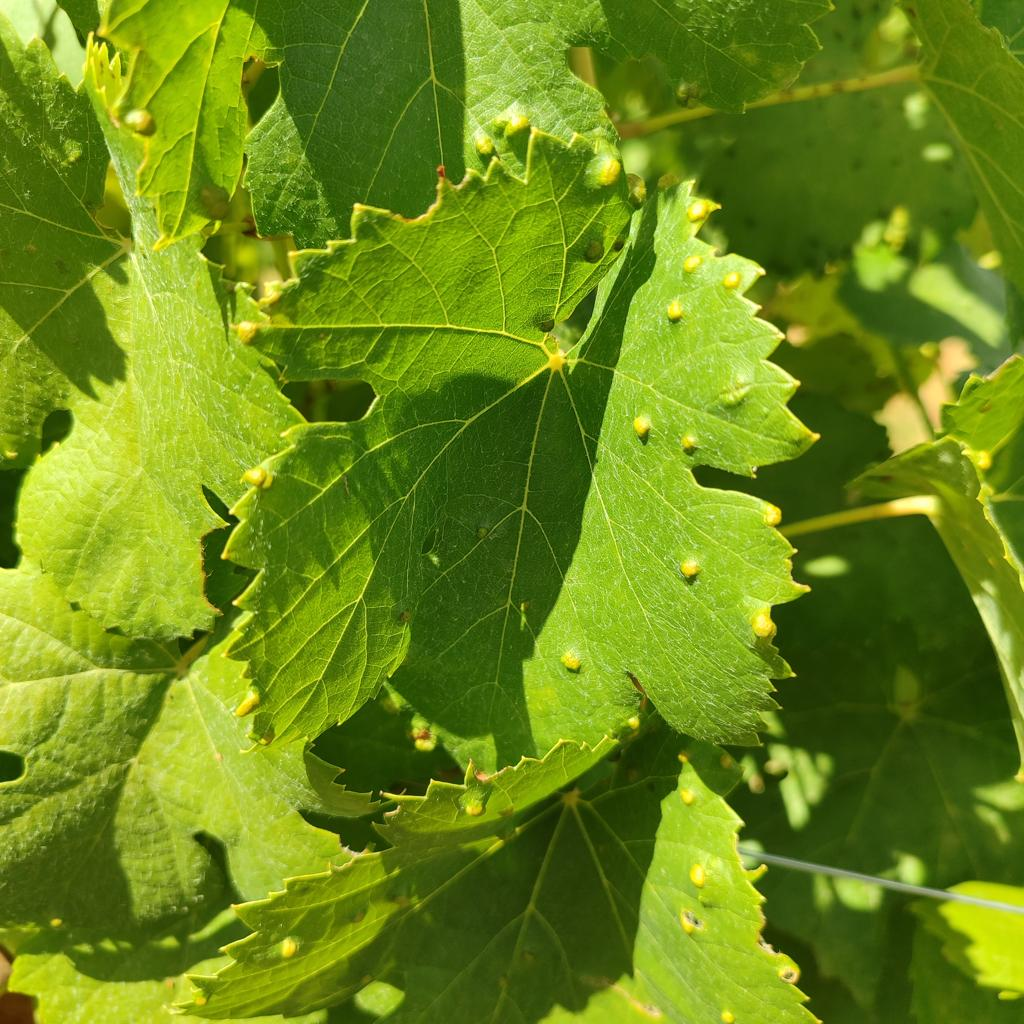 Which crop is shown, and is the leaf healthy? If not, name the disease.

grapevine, erineum mite
